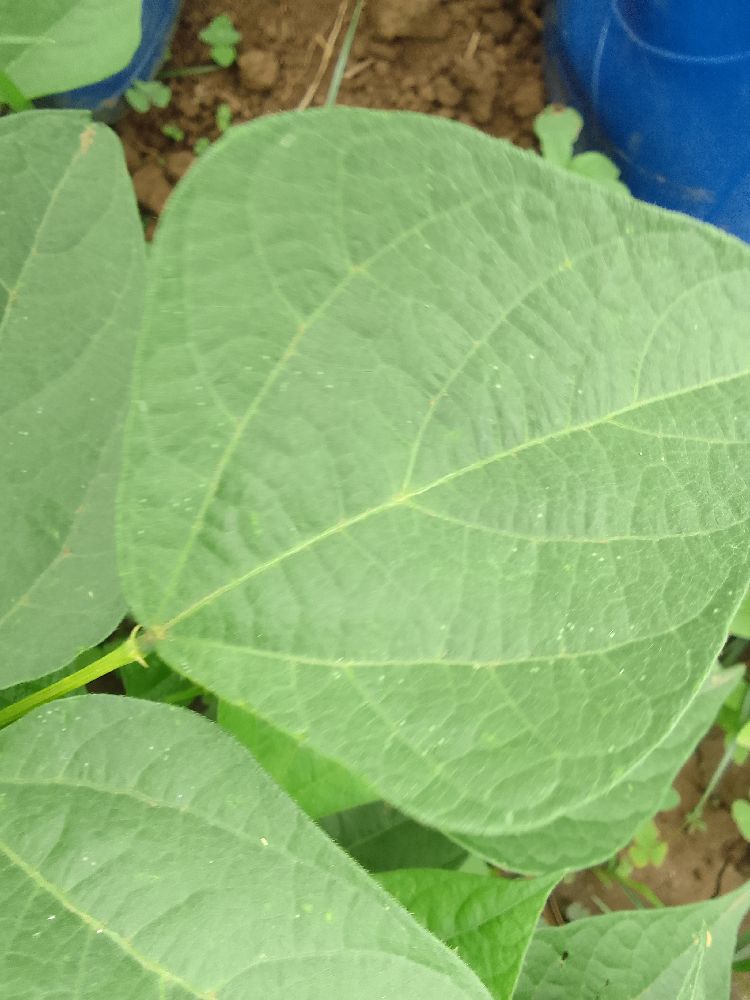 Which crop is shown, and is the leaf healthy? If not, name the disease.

common bean, healthy
